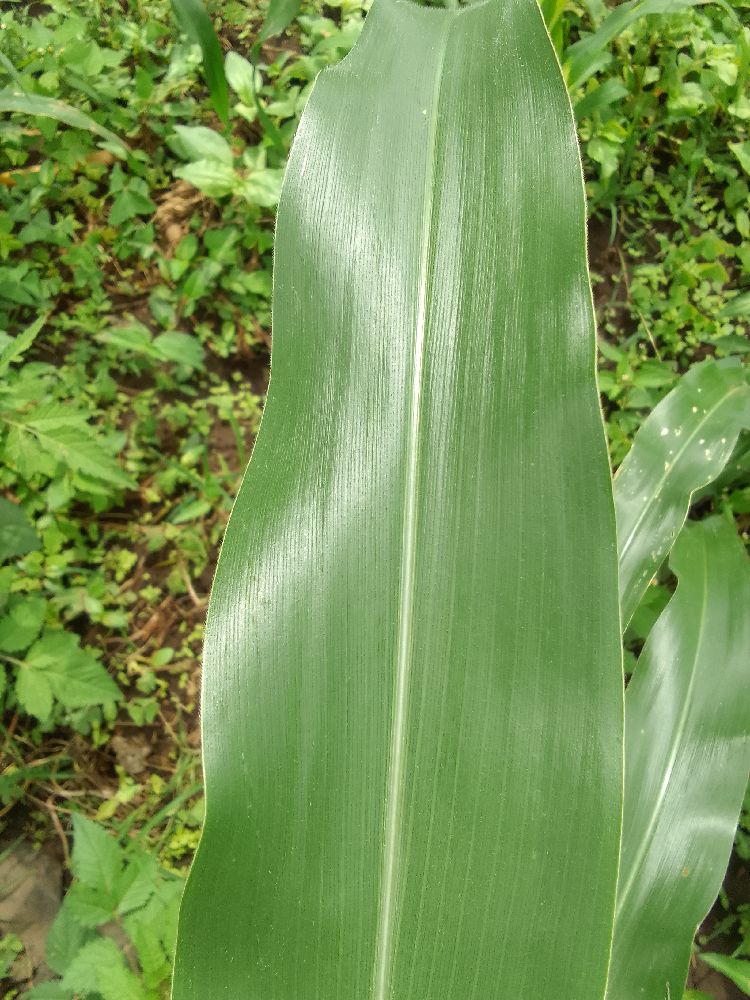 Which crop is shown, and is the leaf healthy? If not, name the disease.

maize, healthy
